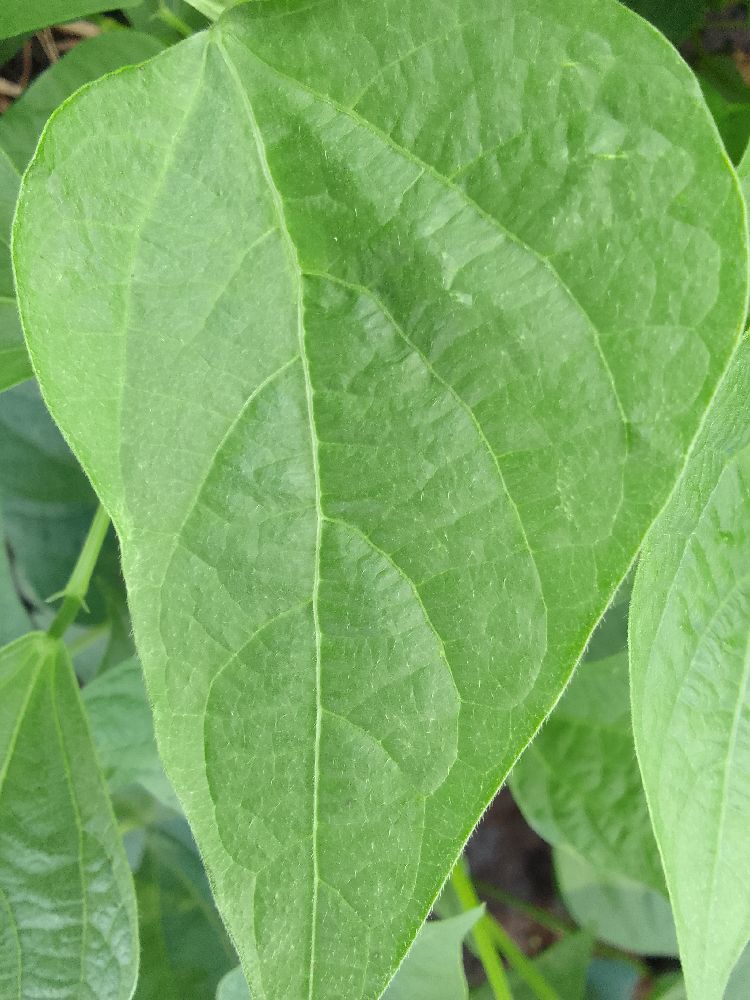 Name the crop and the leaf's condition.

common bean, healthy
